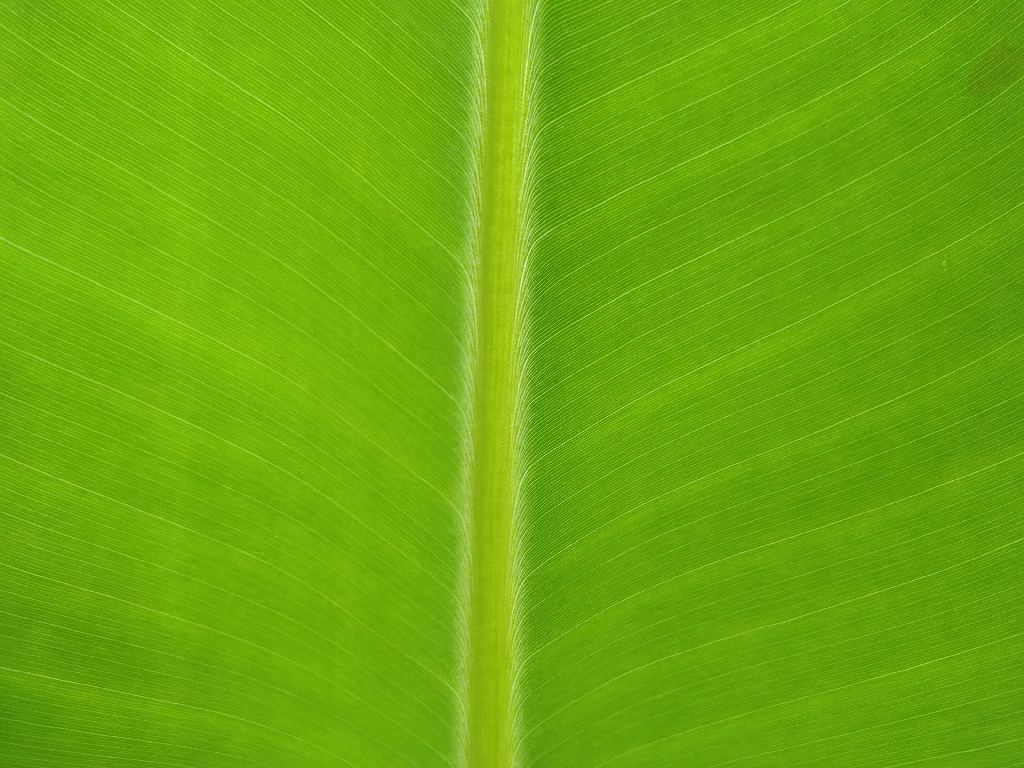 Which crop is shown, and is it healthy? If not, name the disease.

banana, healthy
